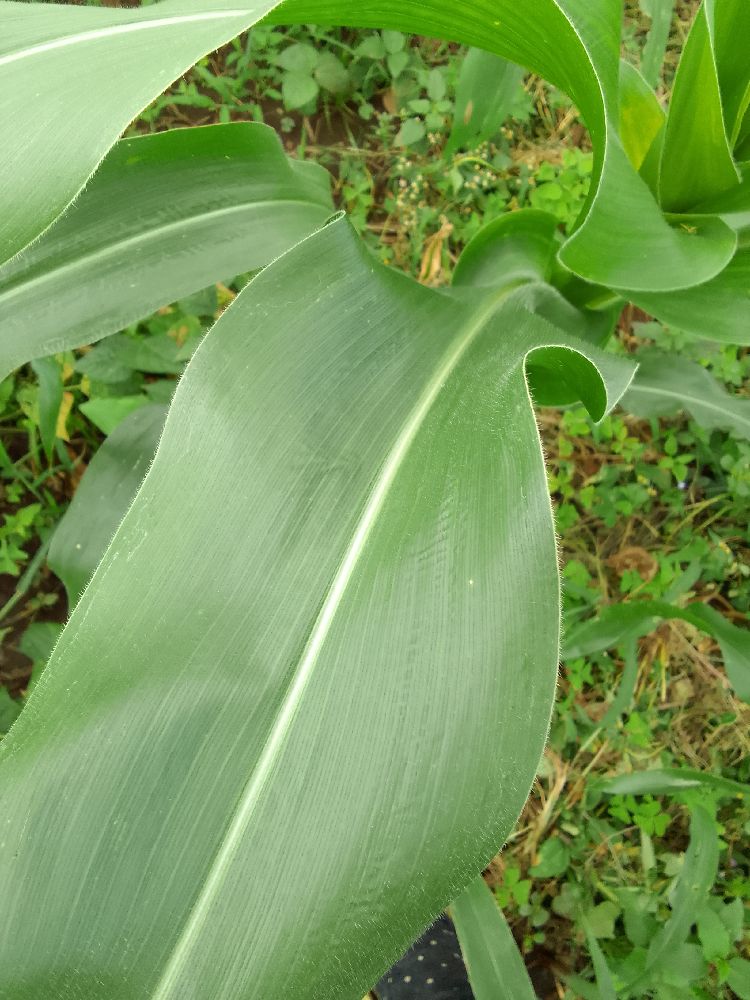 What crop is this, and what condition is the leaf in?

maize, healthy
